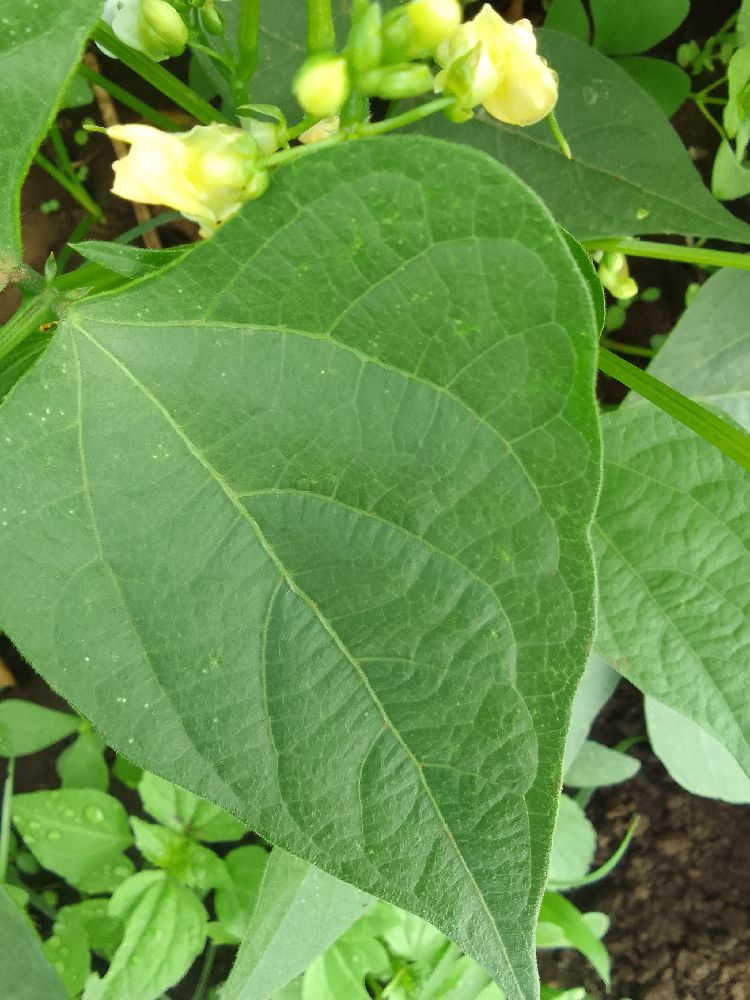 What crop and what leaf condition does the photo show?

common bean, healthy
